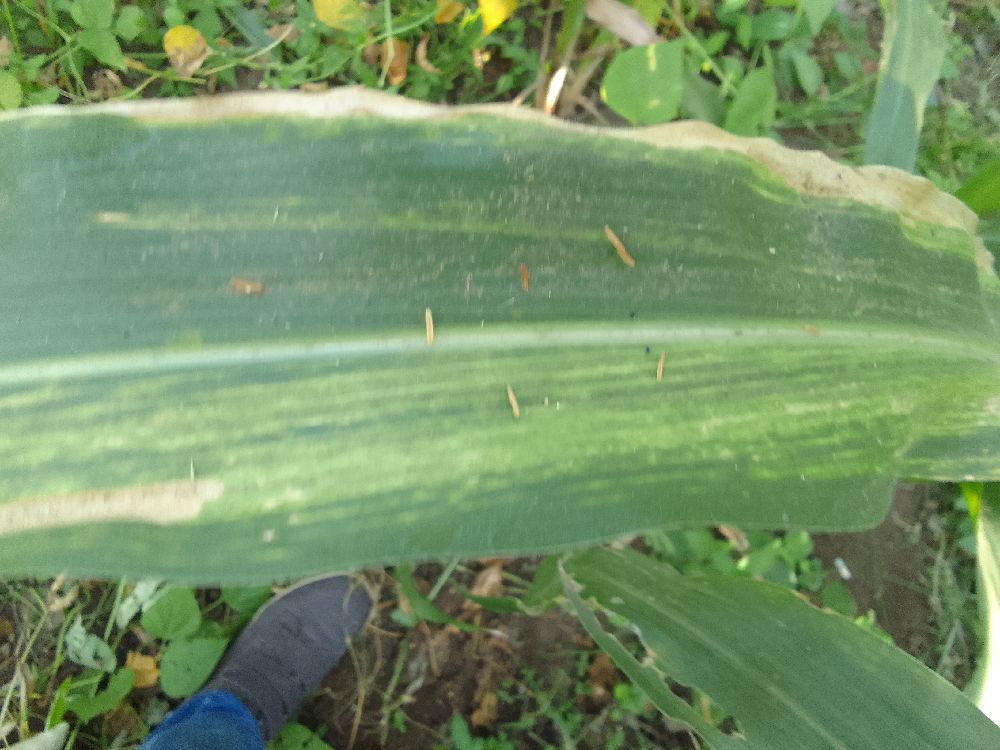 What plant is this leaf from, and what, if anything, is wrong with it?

maize, maize lethal necrosis
